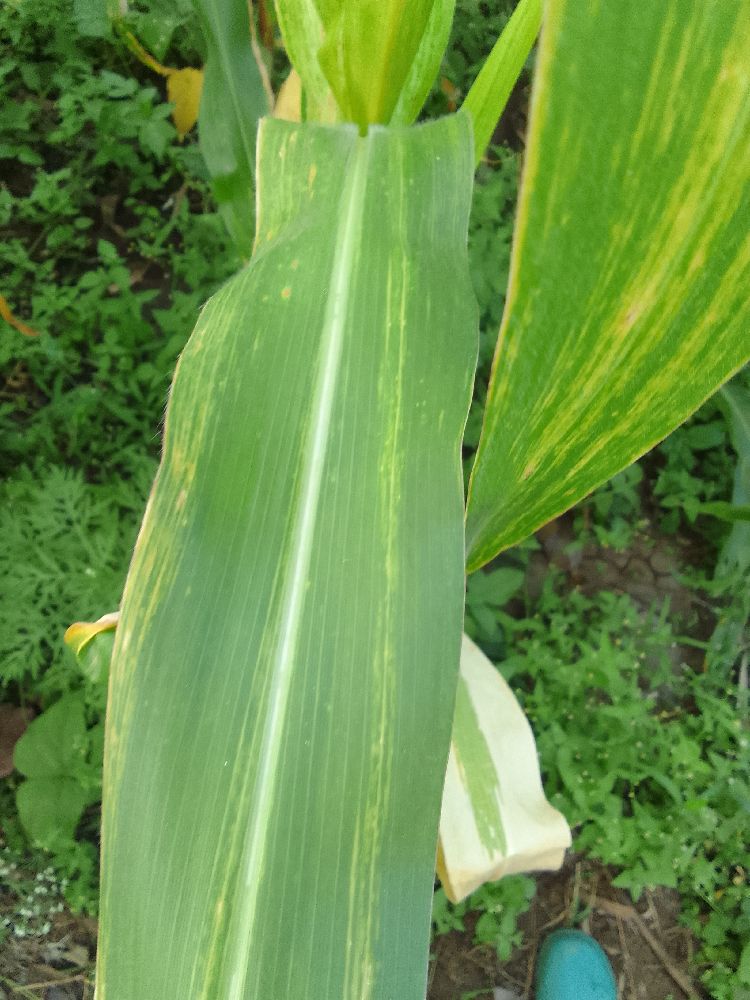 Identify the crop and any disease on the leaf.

maize, maize lethal necrosis
